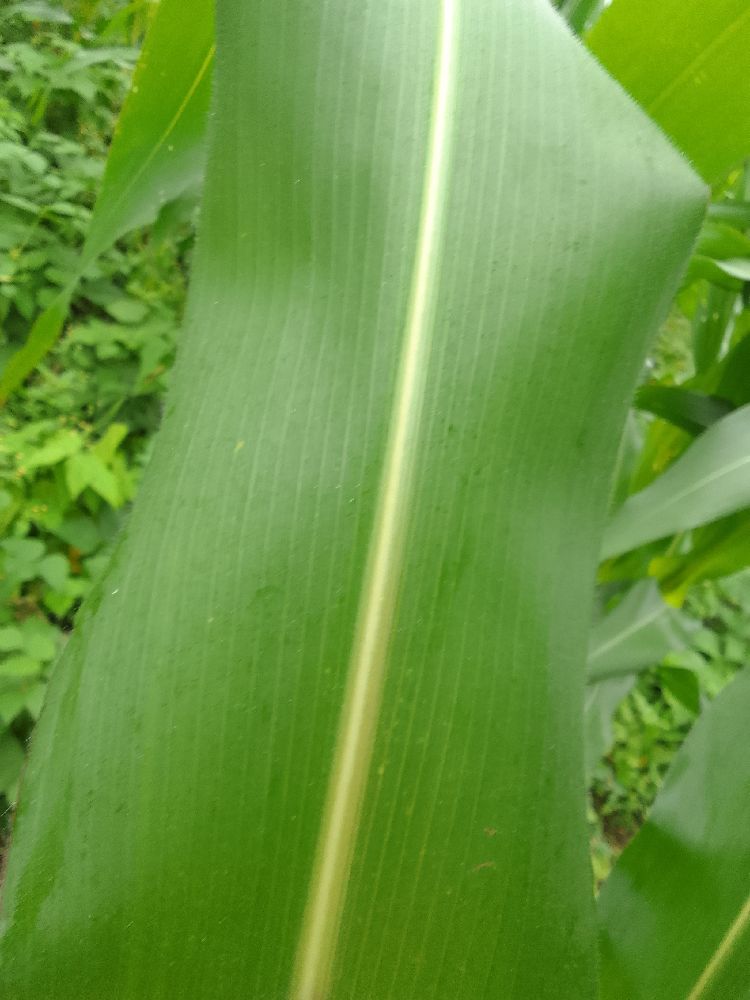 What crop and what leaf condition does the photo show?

maize, healthy
